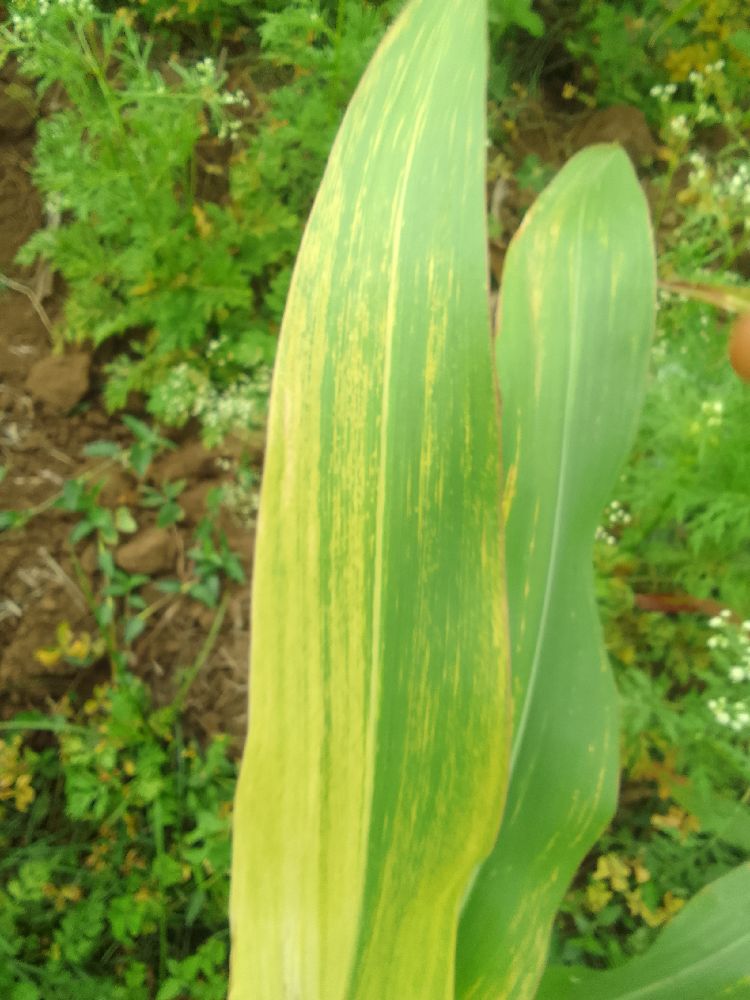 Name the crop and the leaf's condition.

maize, maize lethal necrosis
